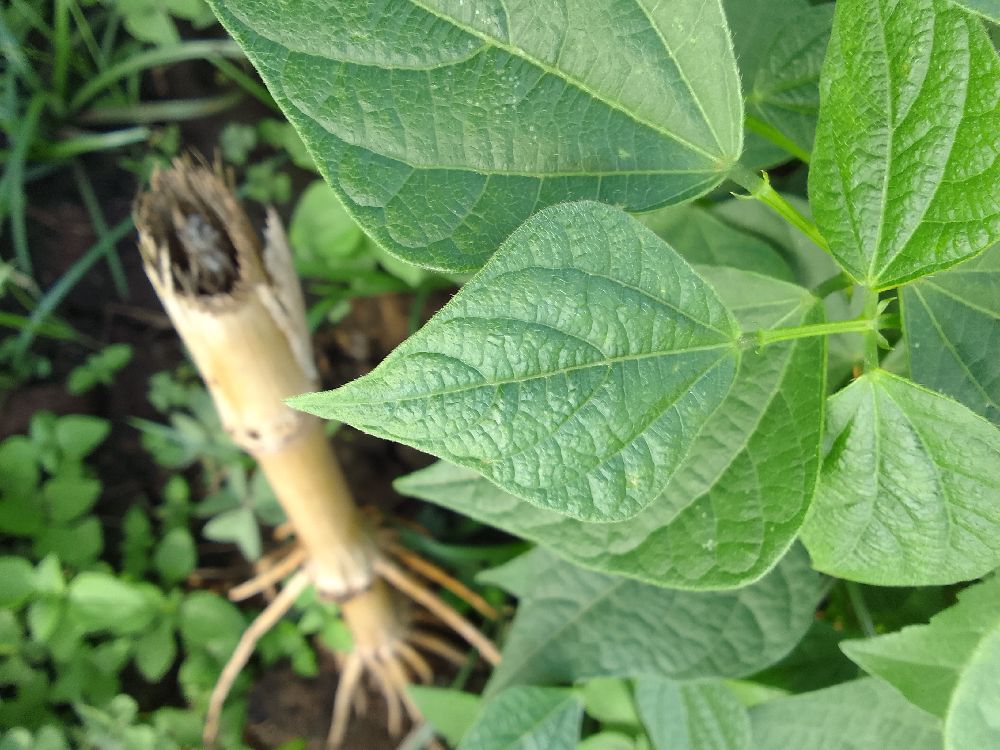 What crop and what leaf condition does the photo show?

common bean, healthy
